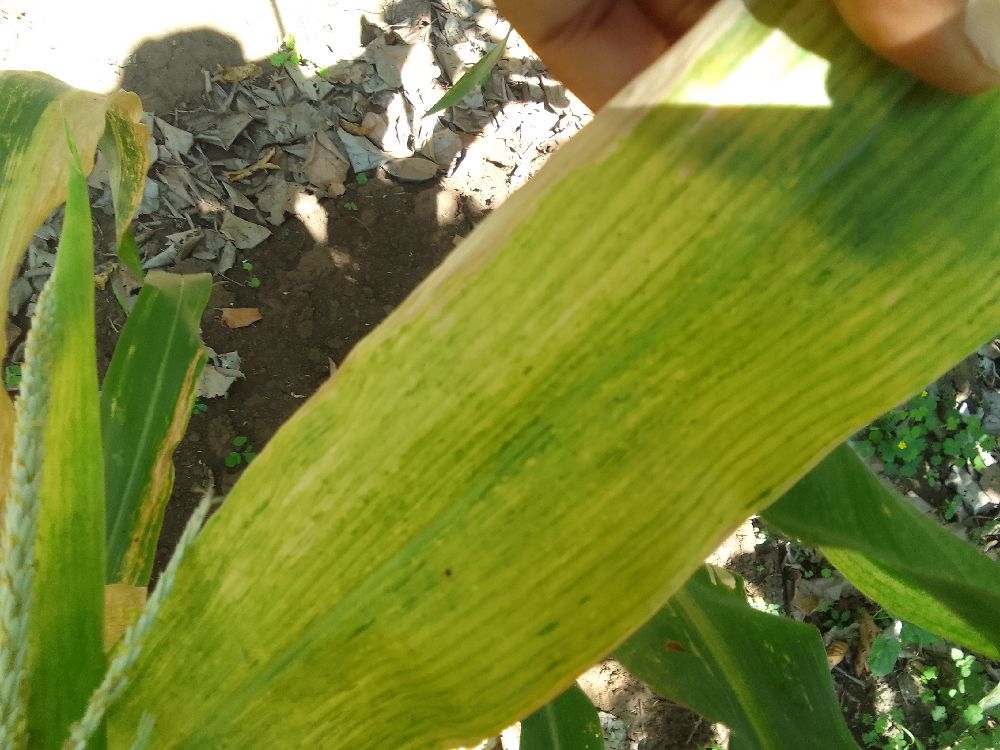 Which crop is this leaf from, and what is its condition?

maize, maize lethal necrosis
